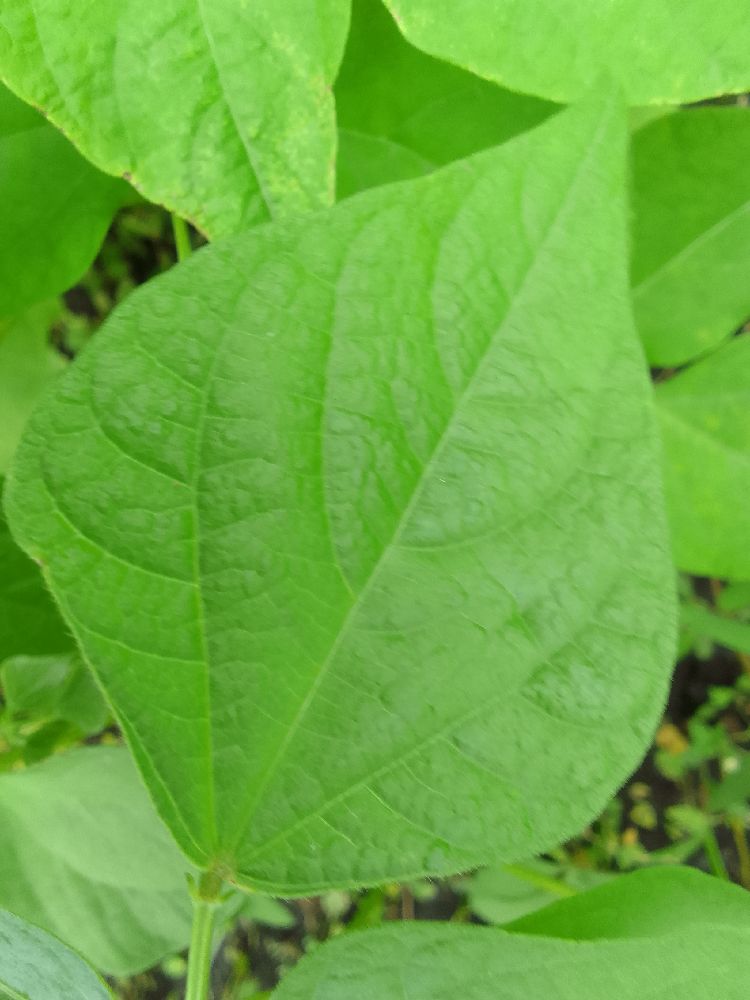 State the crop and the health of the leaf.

common bean, healthy
